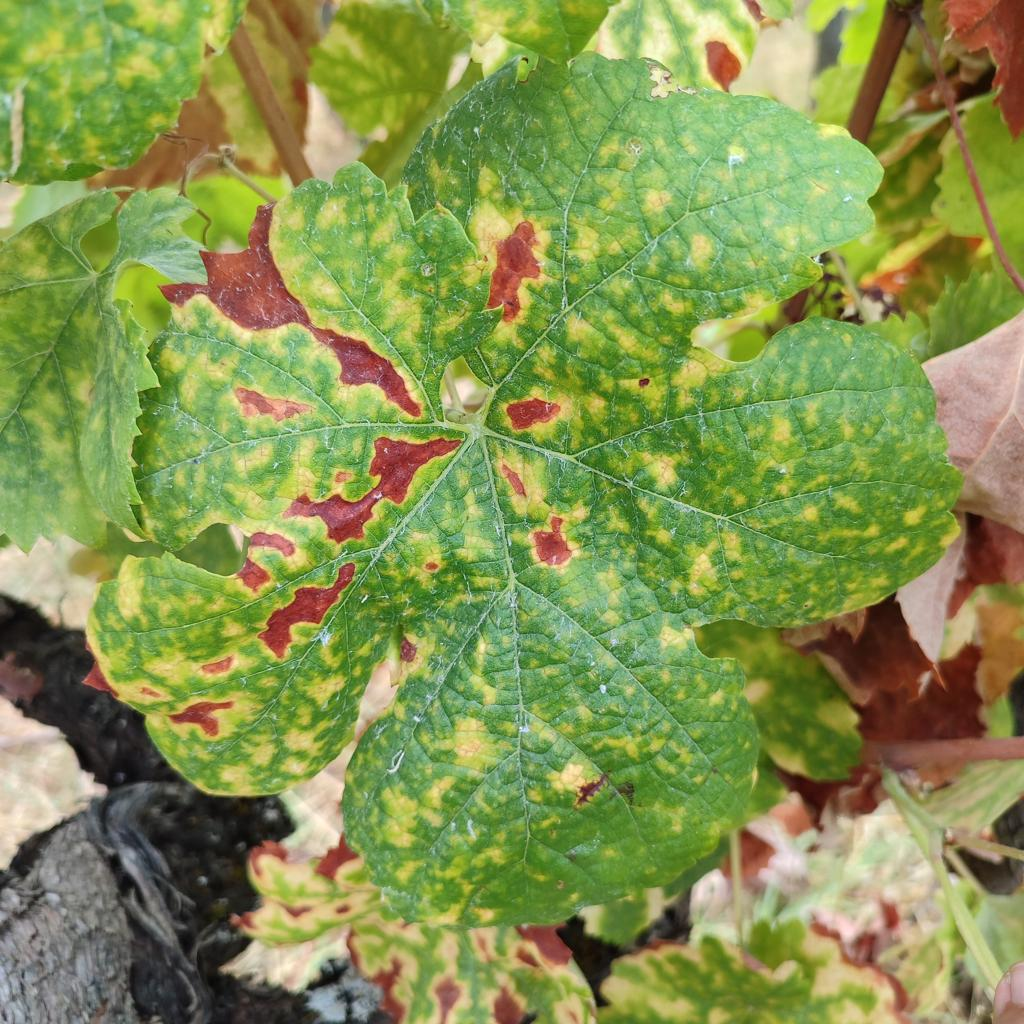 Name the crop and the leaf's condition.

grapevine, esca complex
